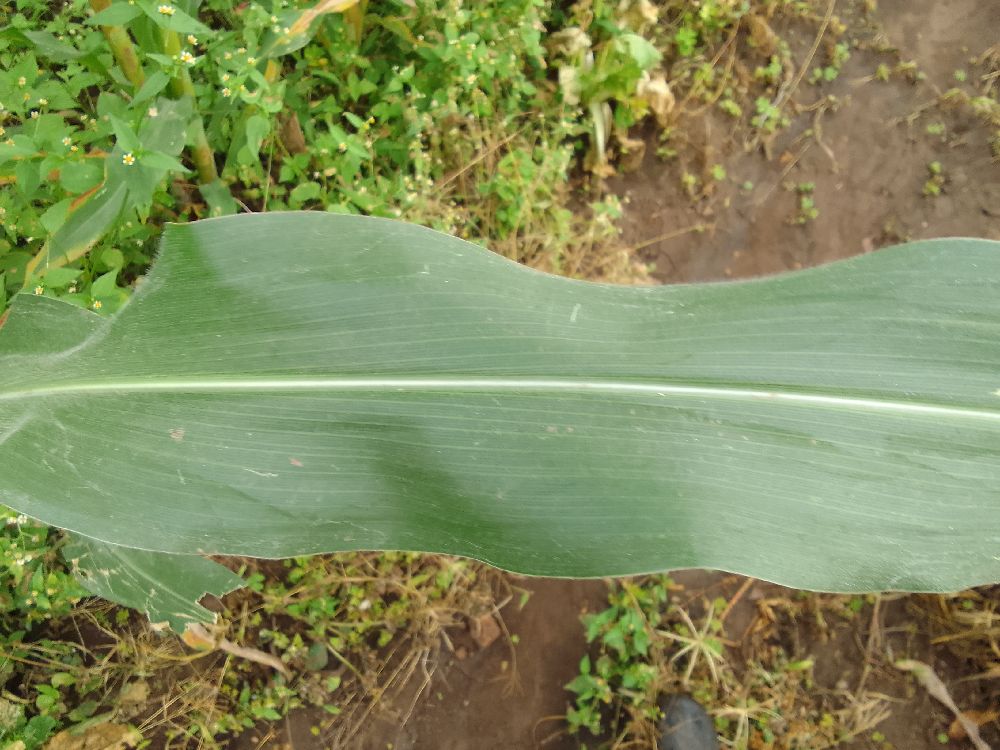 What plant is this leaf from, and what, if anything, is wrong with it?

maize, healthy
